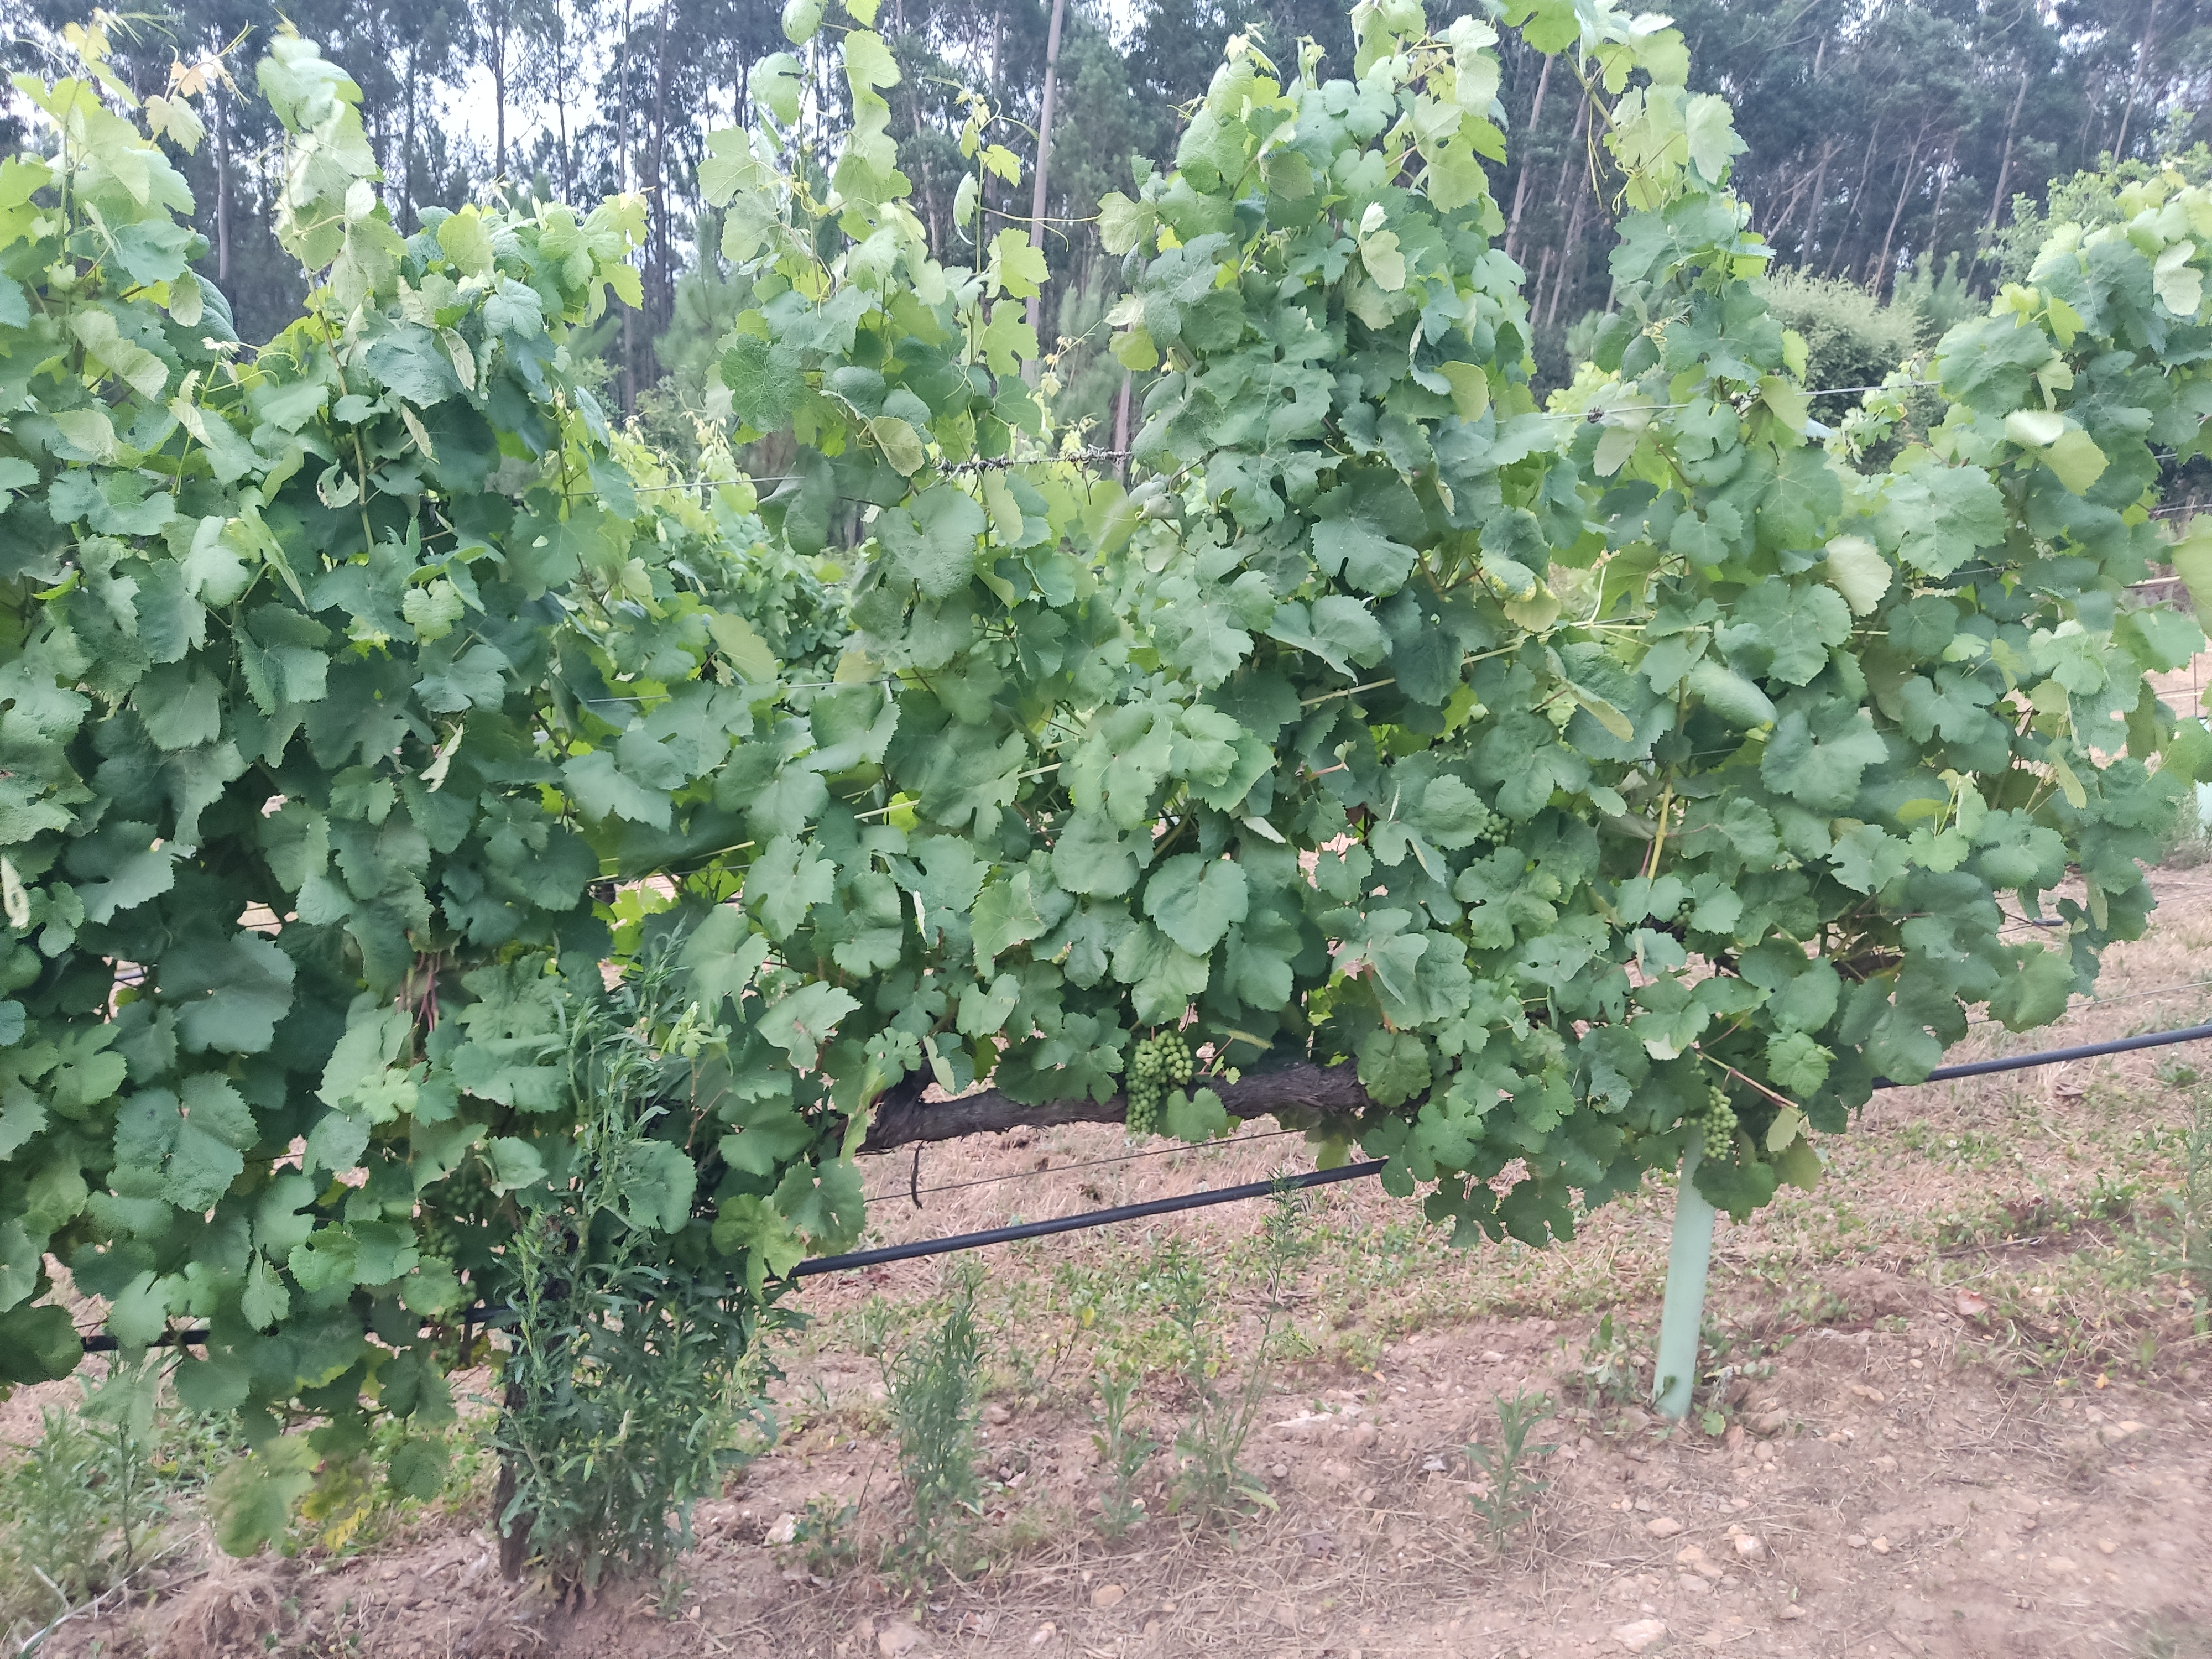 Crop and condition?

grapevine, not affected by esca disease
